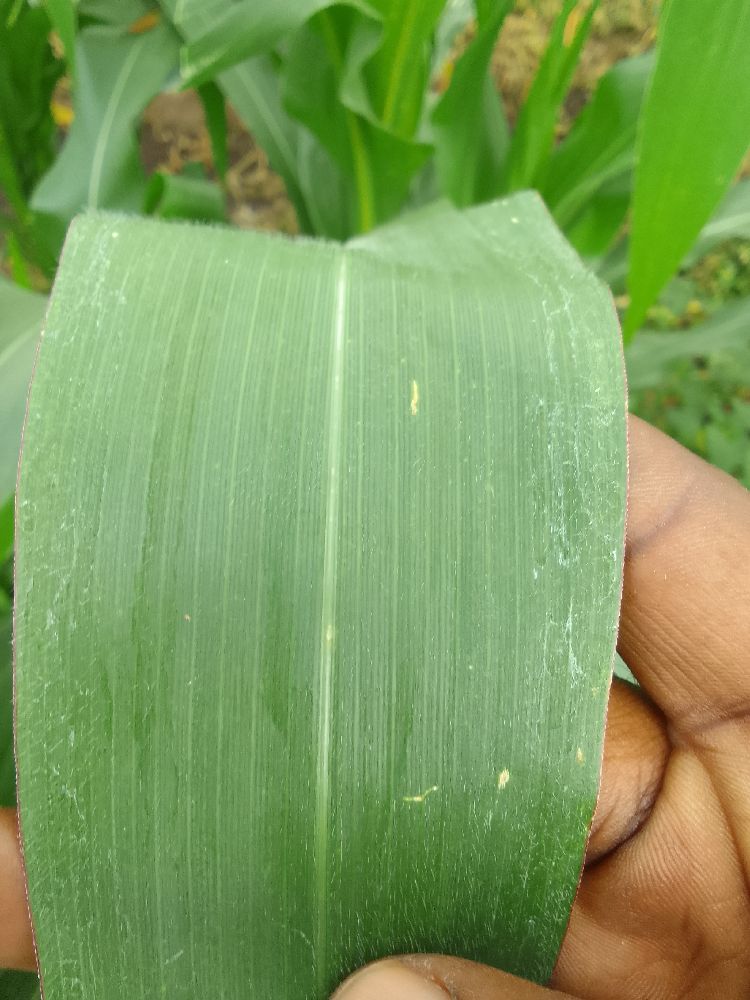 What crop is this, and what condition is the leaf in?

maize, healthy
